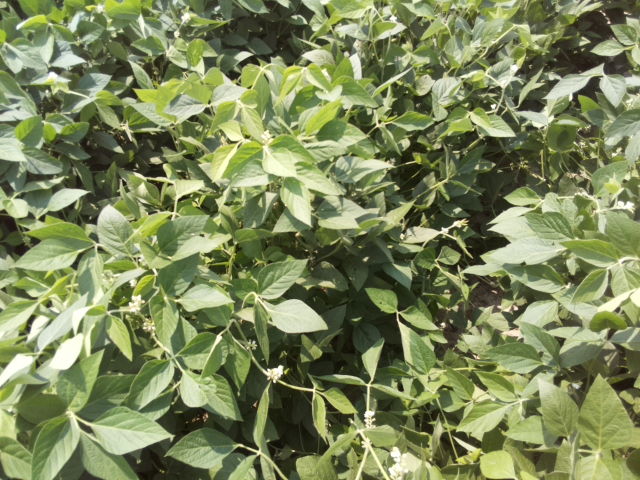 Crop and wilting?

soybean, leaves with no wilting
